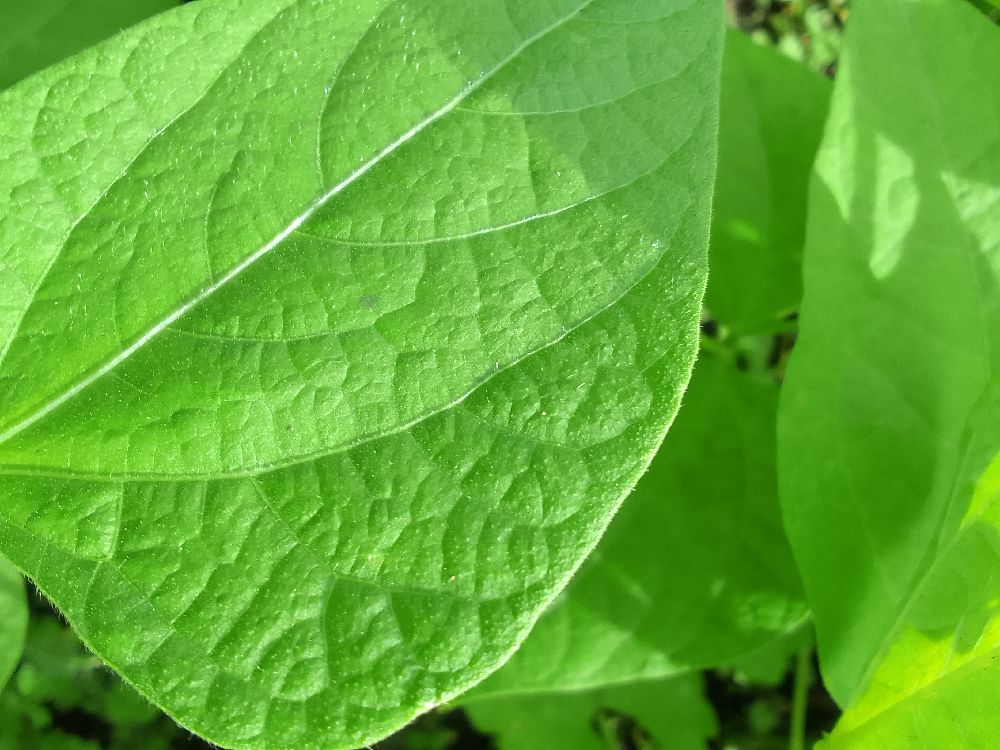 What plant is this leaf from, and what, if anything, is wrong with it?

common bean, healthy
